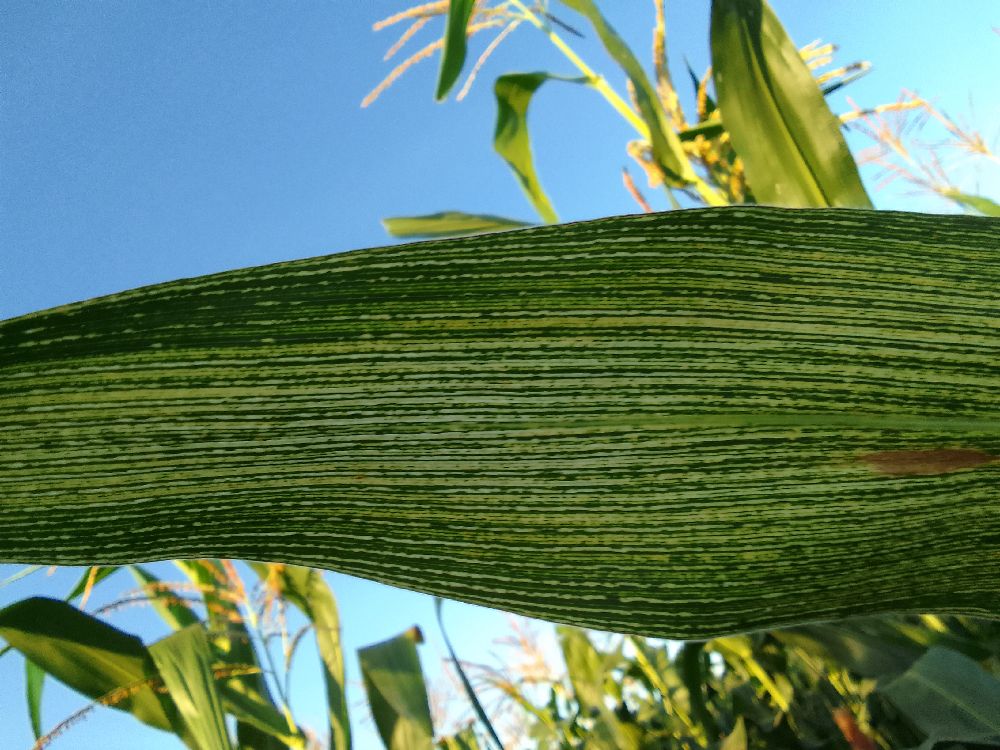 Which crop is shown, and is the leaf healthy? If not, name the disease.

maize, maize streak virus
